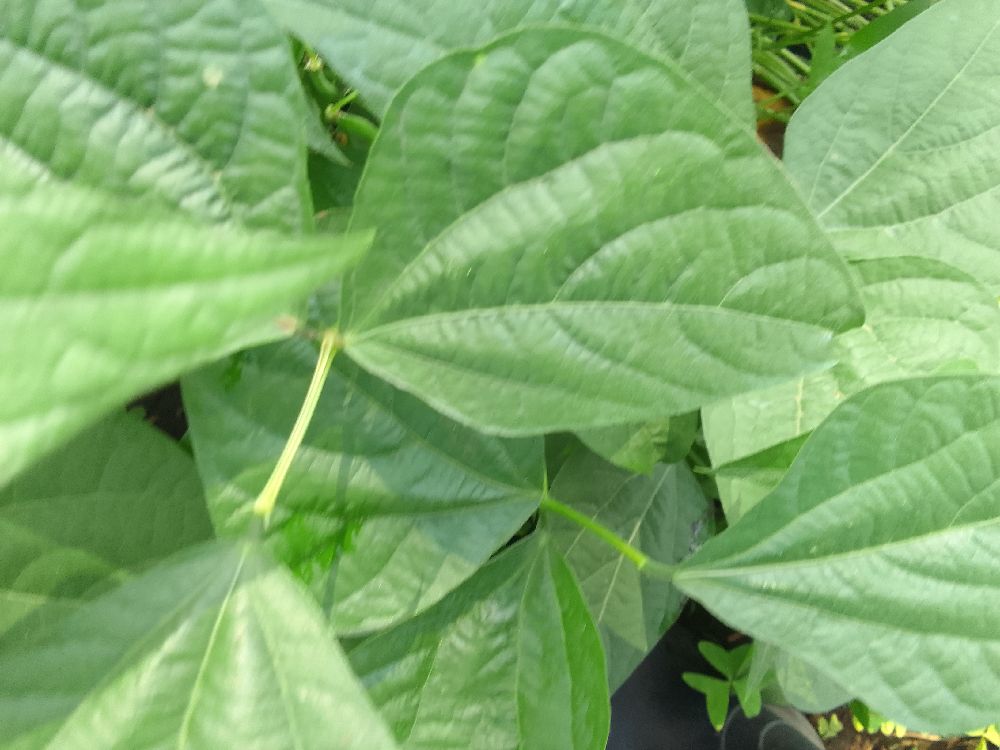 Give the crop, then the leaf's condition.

common bean, healthy
